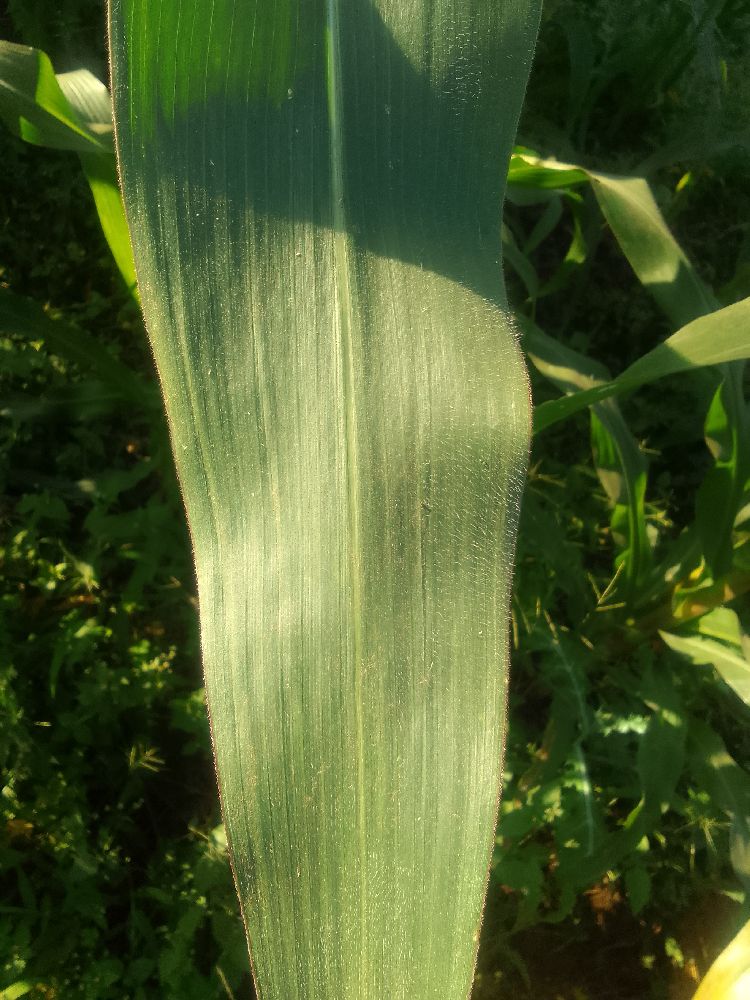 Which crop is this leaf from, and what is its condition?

maize, healthy
